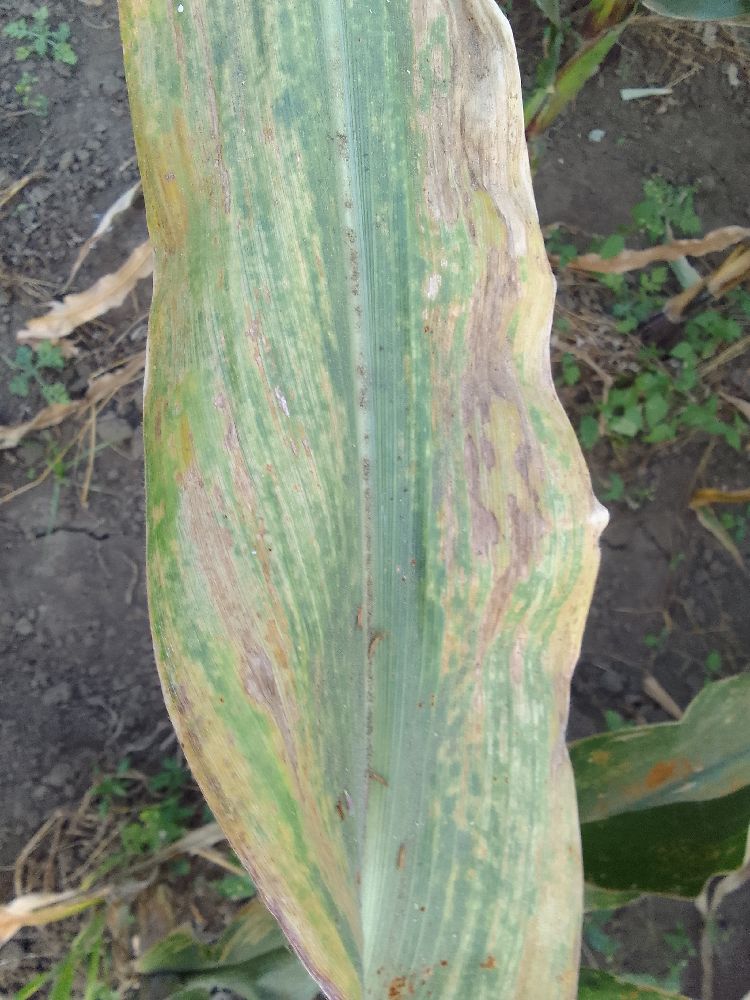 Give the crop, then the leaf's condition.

maize, maize lethal necrosis
